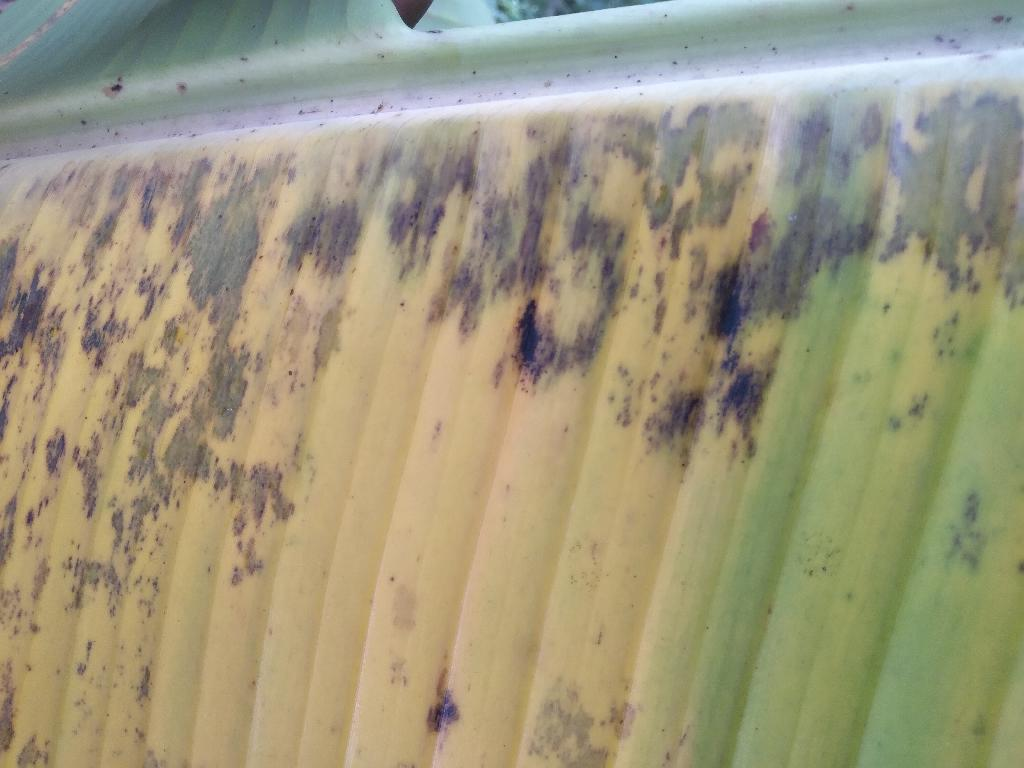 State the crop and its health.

banana, black sigatoka
